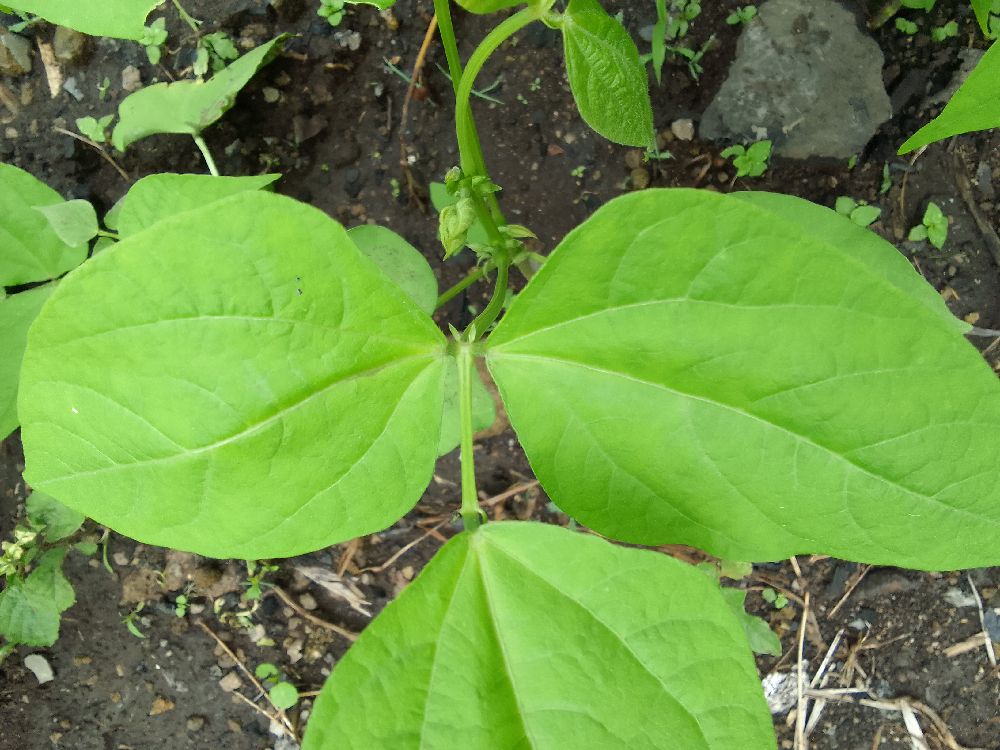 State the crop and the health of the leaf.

common bean, healthy
